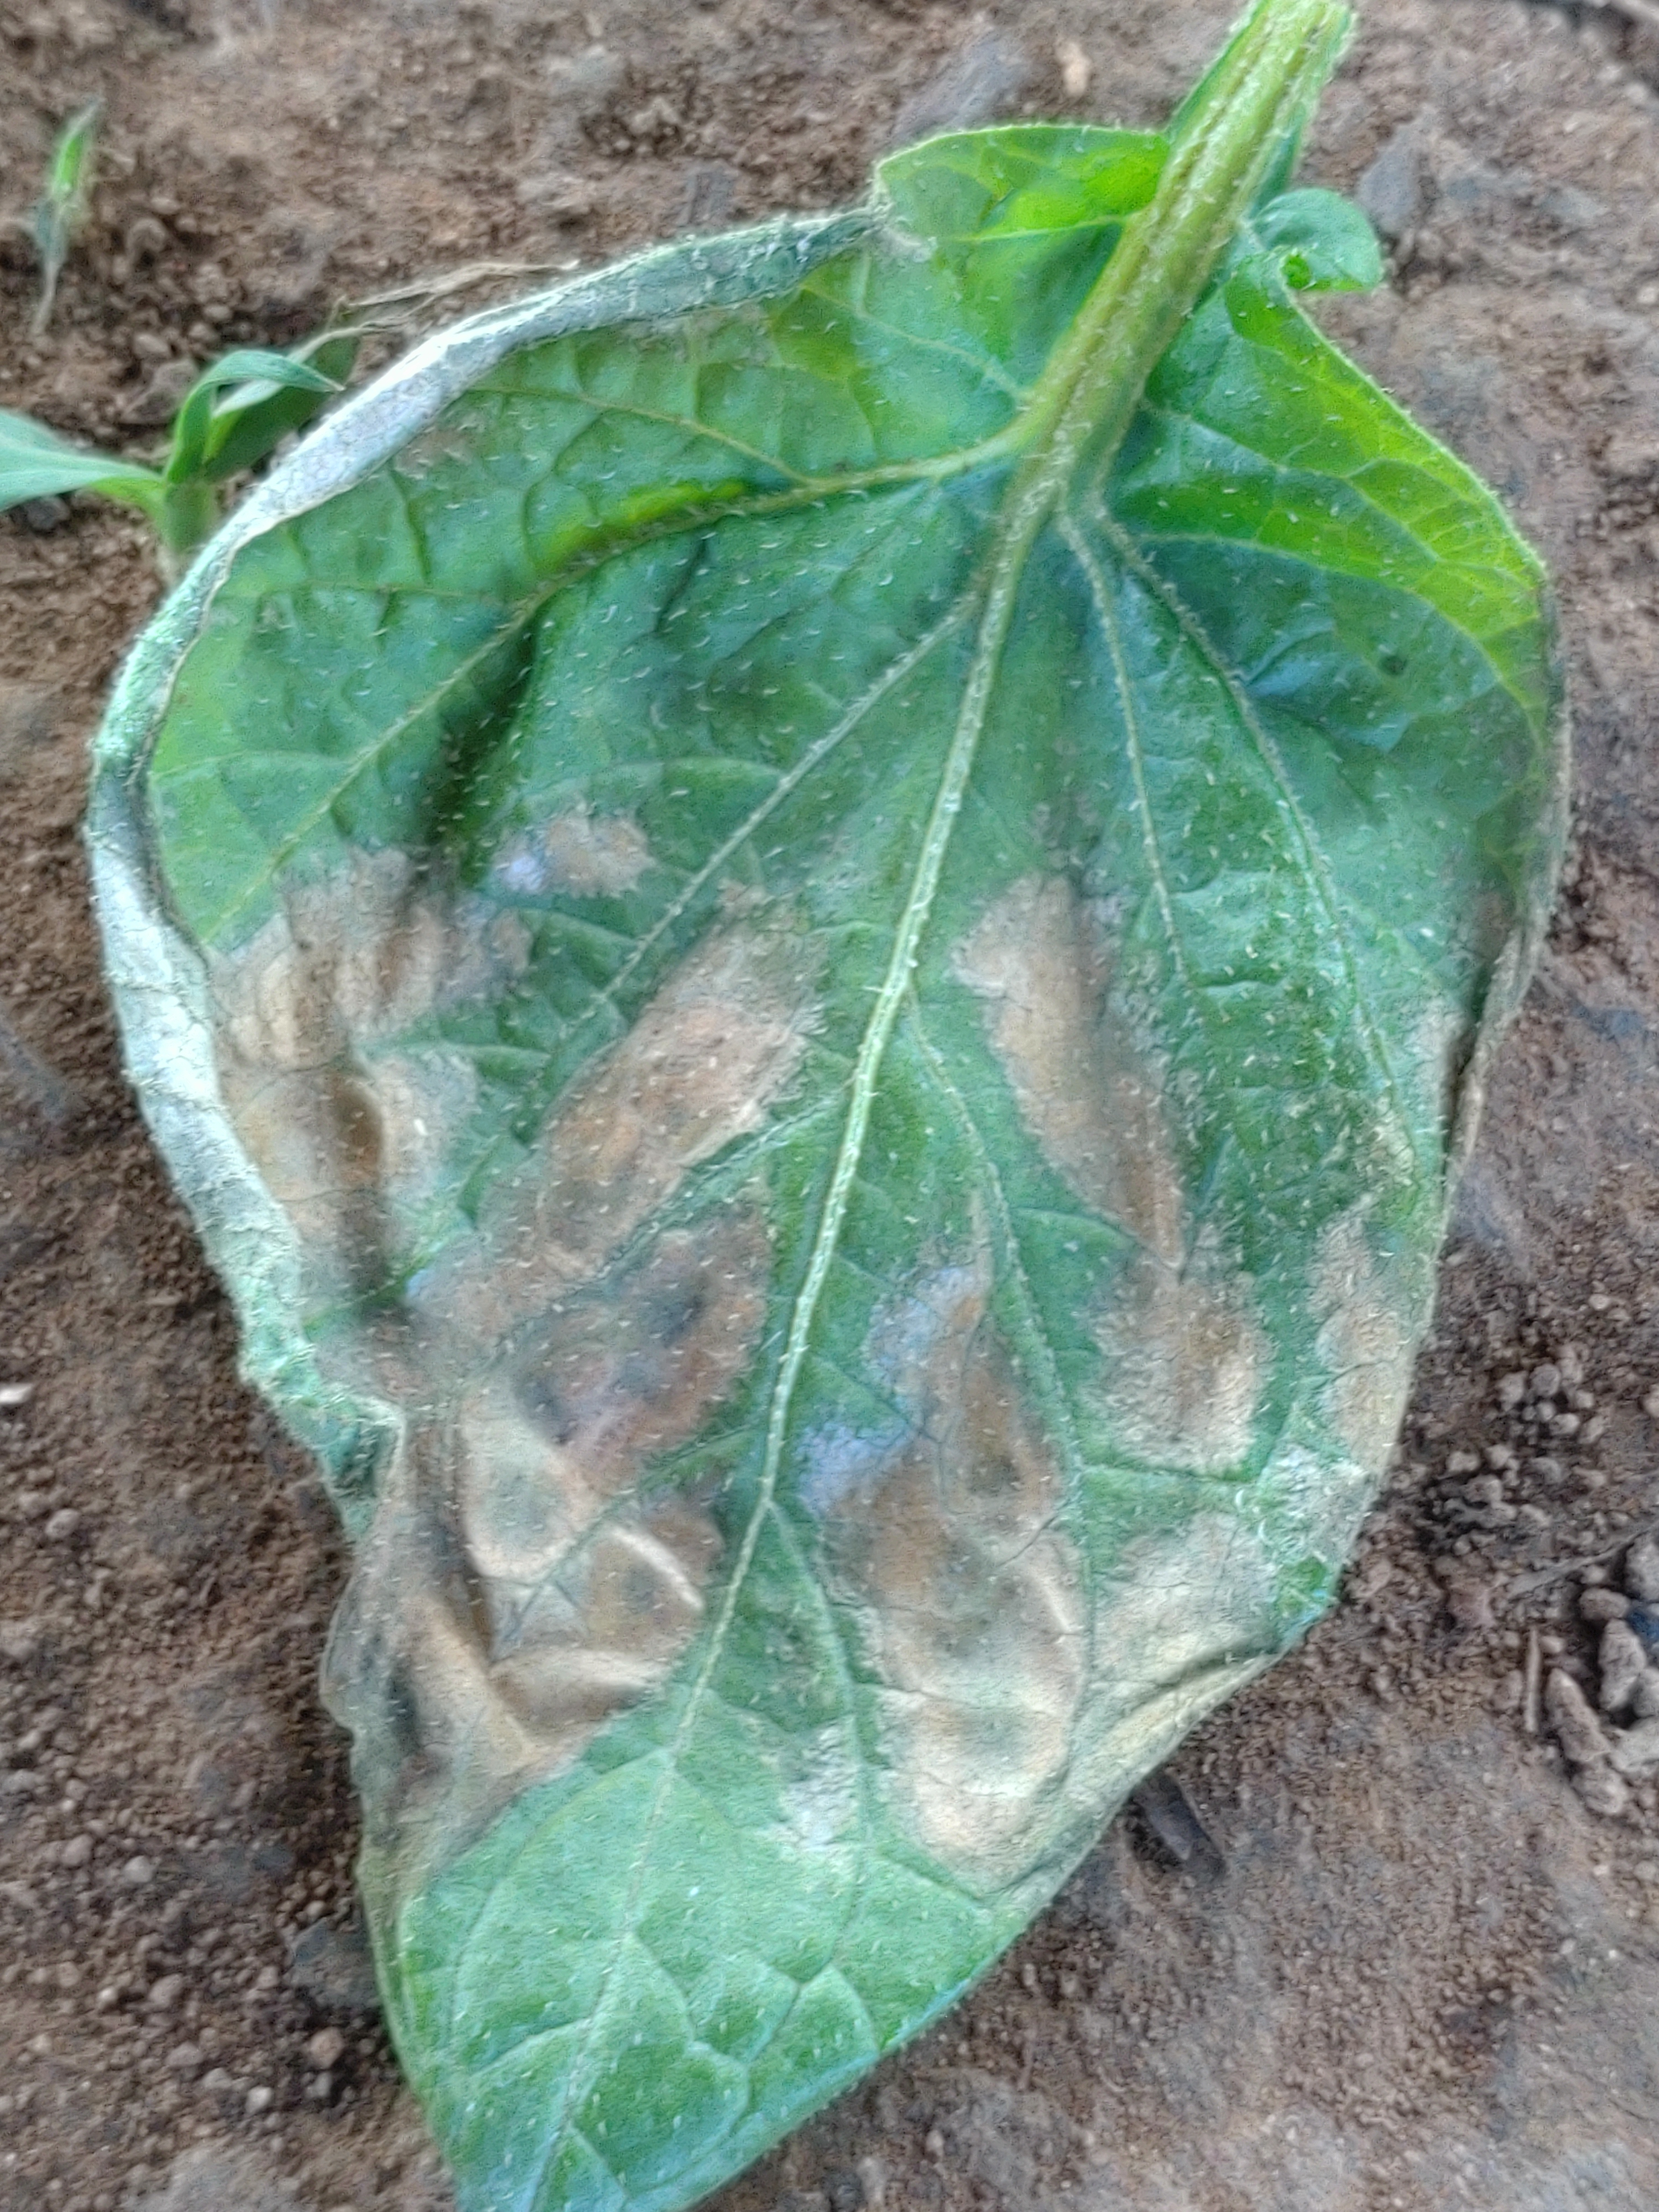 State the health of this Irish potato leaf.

early blight
